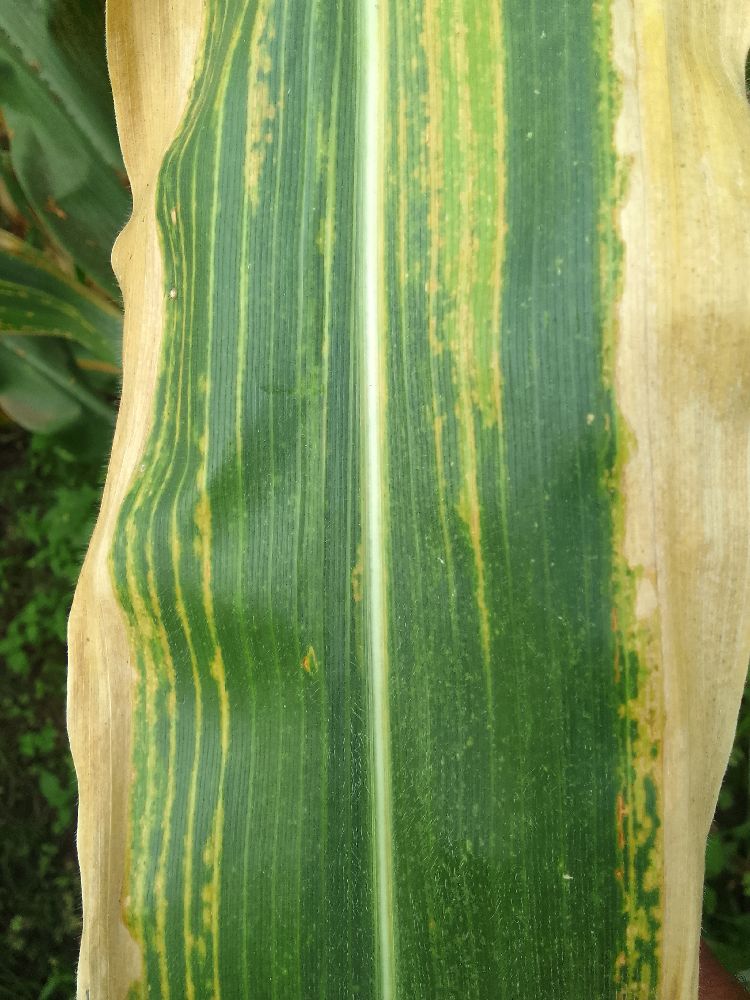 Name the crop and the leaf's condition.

maize, maize lethal necrosis
